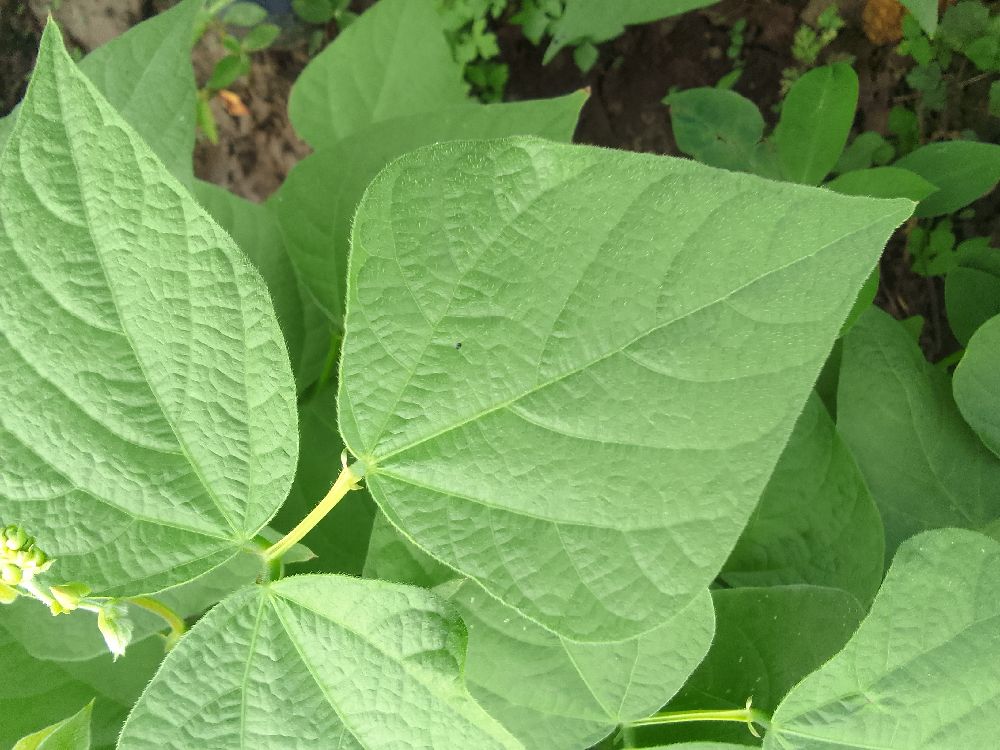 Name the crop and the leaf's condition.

common bean, healthy
